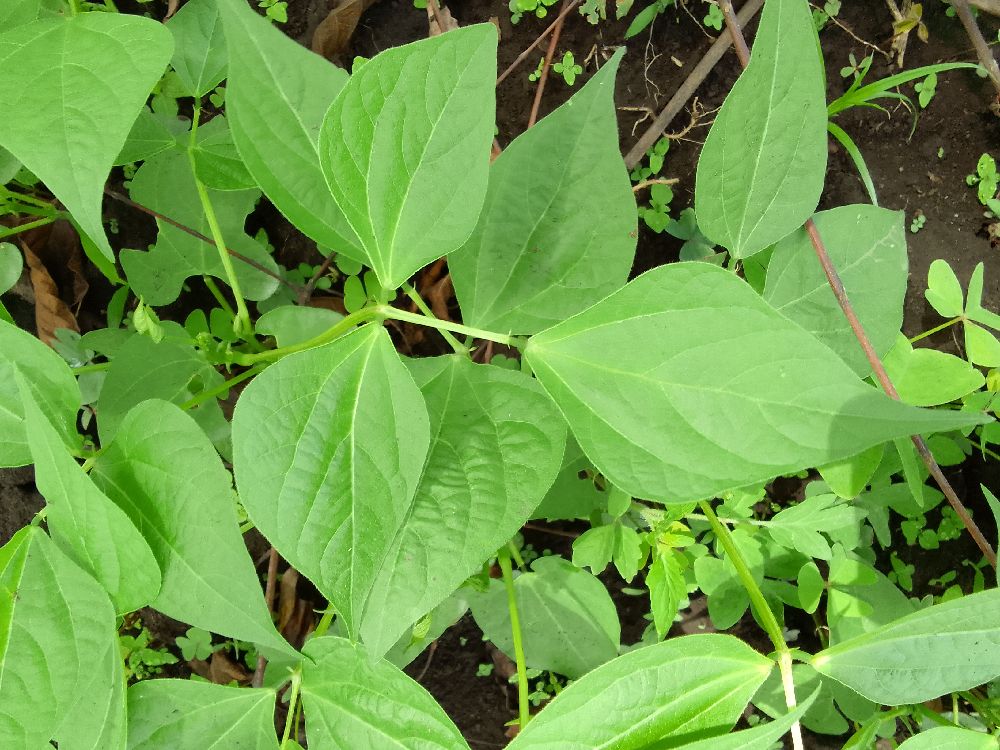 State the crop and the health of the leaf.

common bean, healthy
